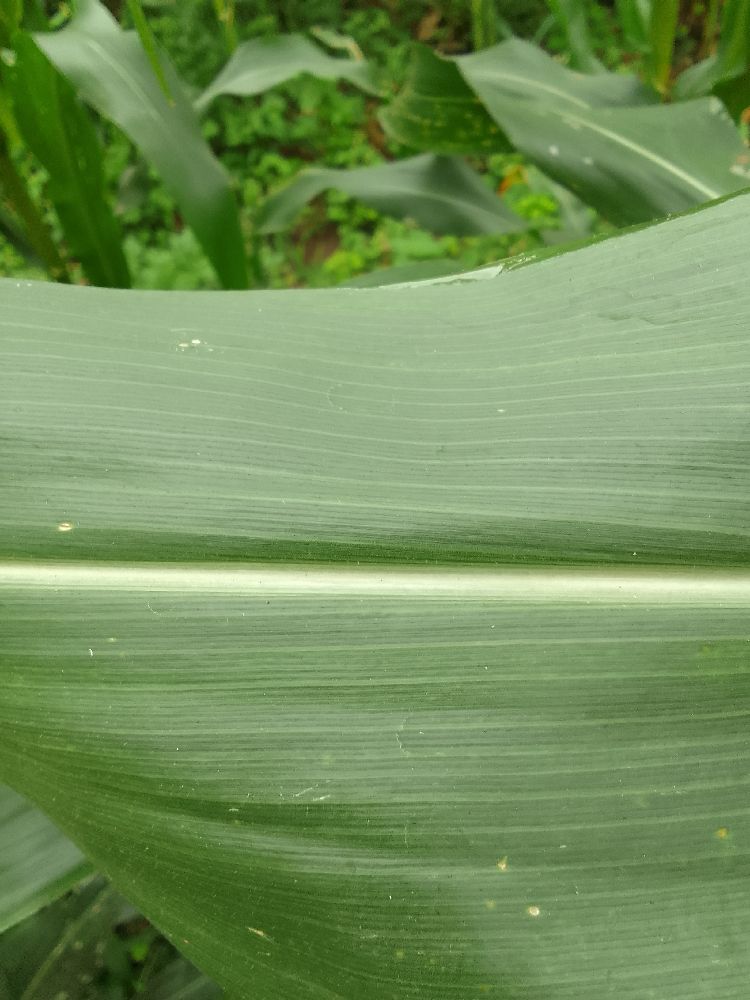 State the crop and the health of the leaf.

maize, healthy
